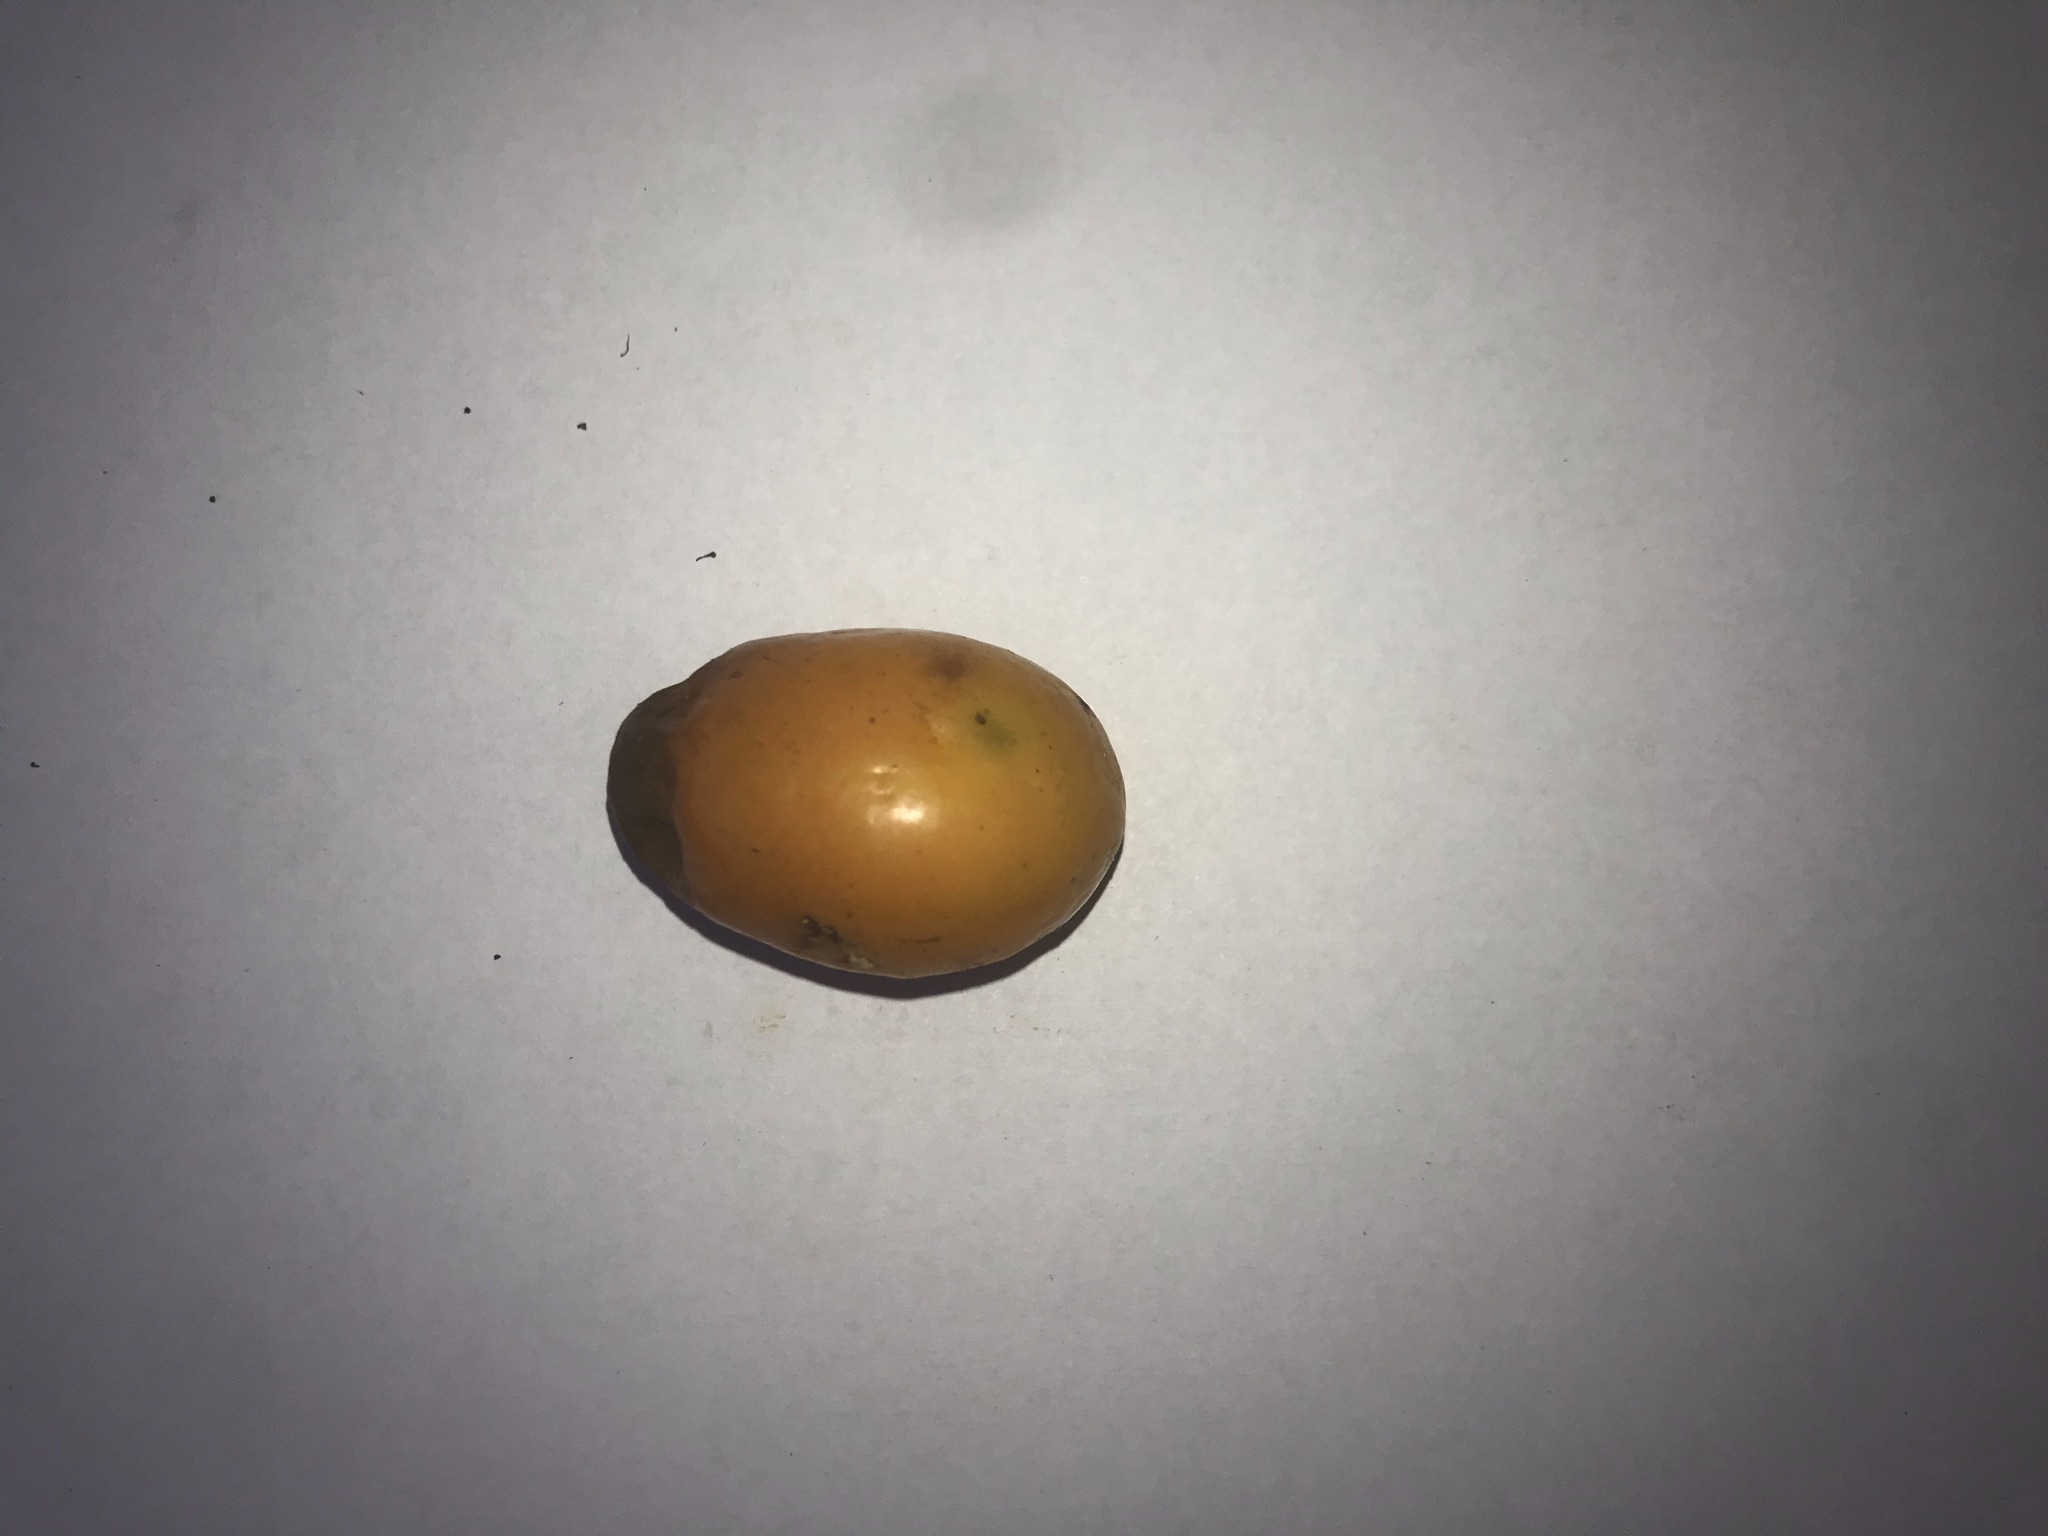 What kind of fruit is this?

siriguela
